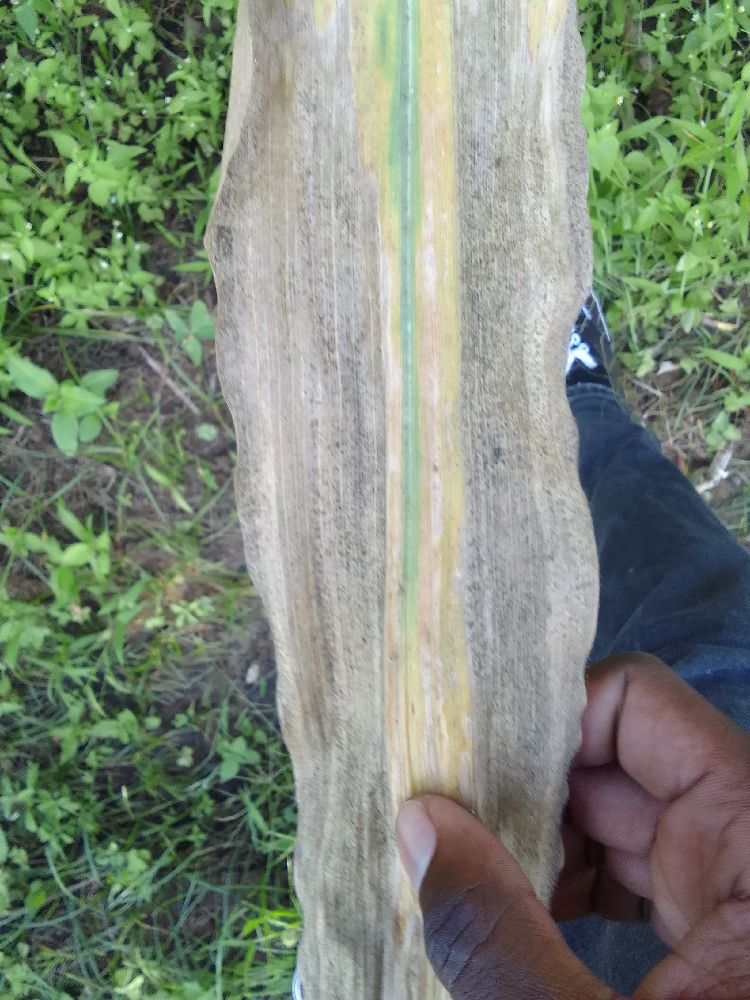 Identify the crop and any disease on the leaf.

maize, maize lethal necrosis
